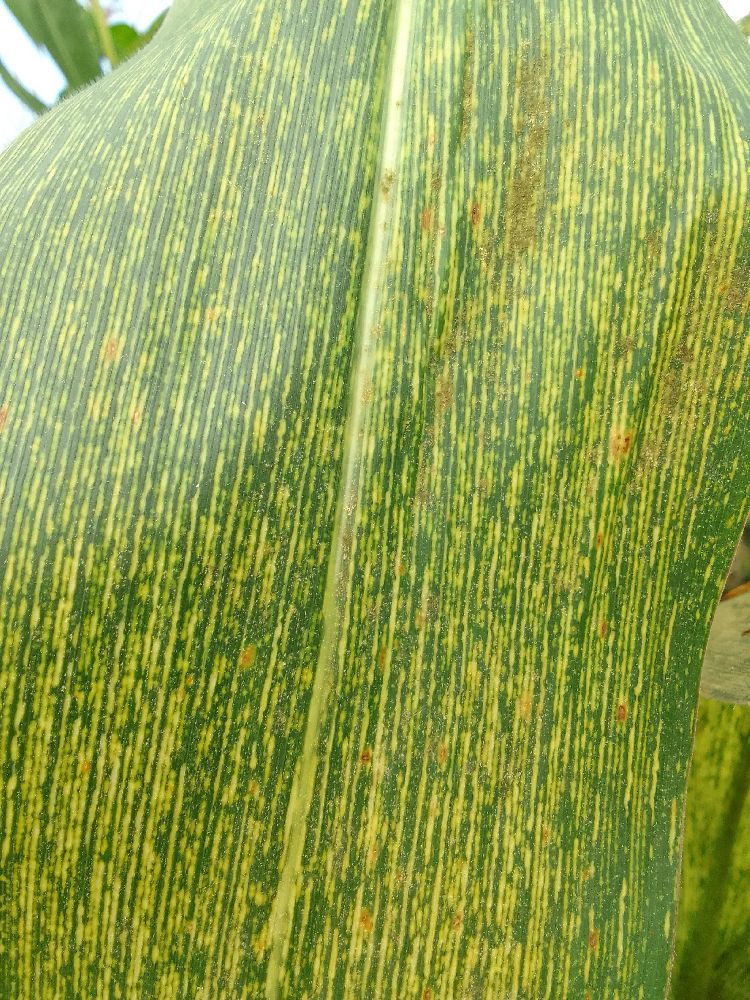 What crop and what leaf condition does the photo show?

maize, maize streak virus
